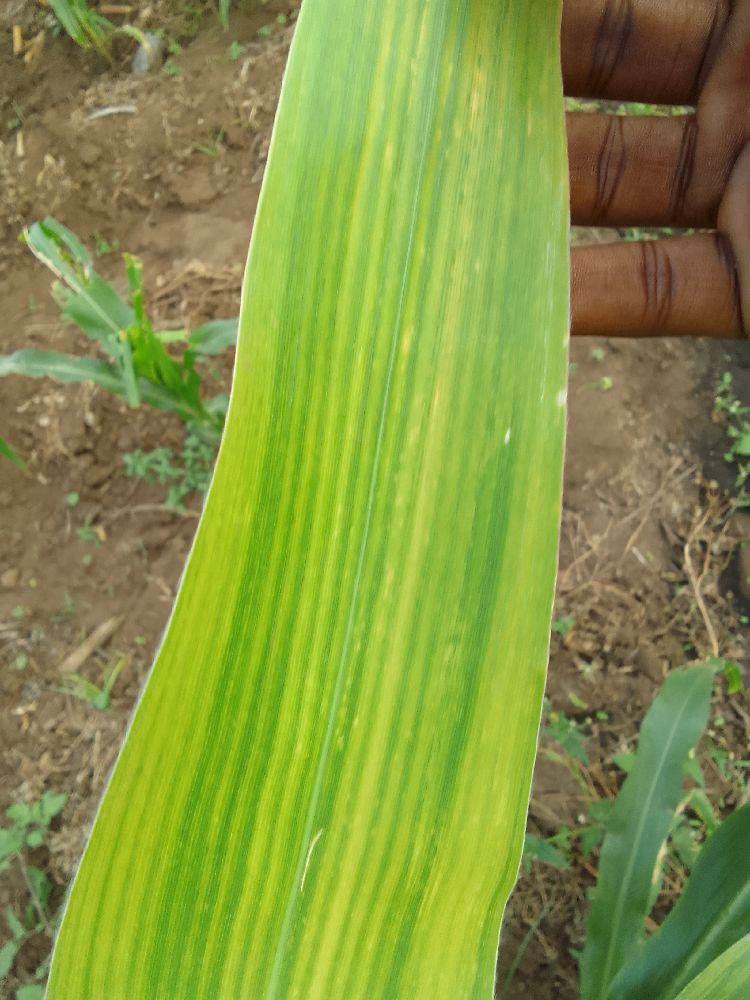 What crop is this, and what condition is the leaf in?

maize, maize lethal necrosis
